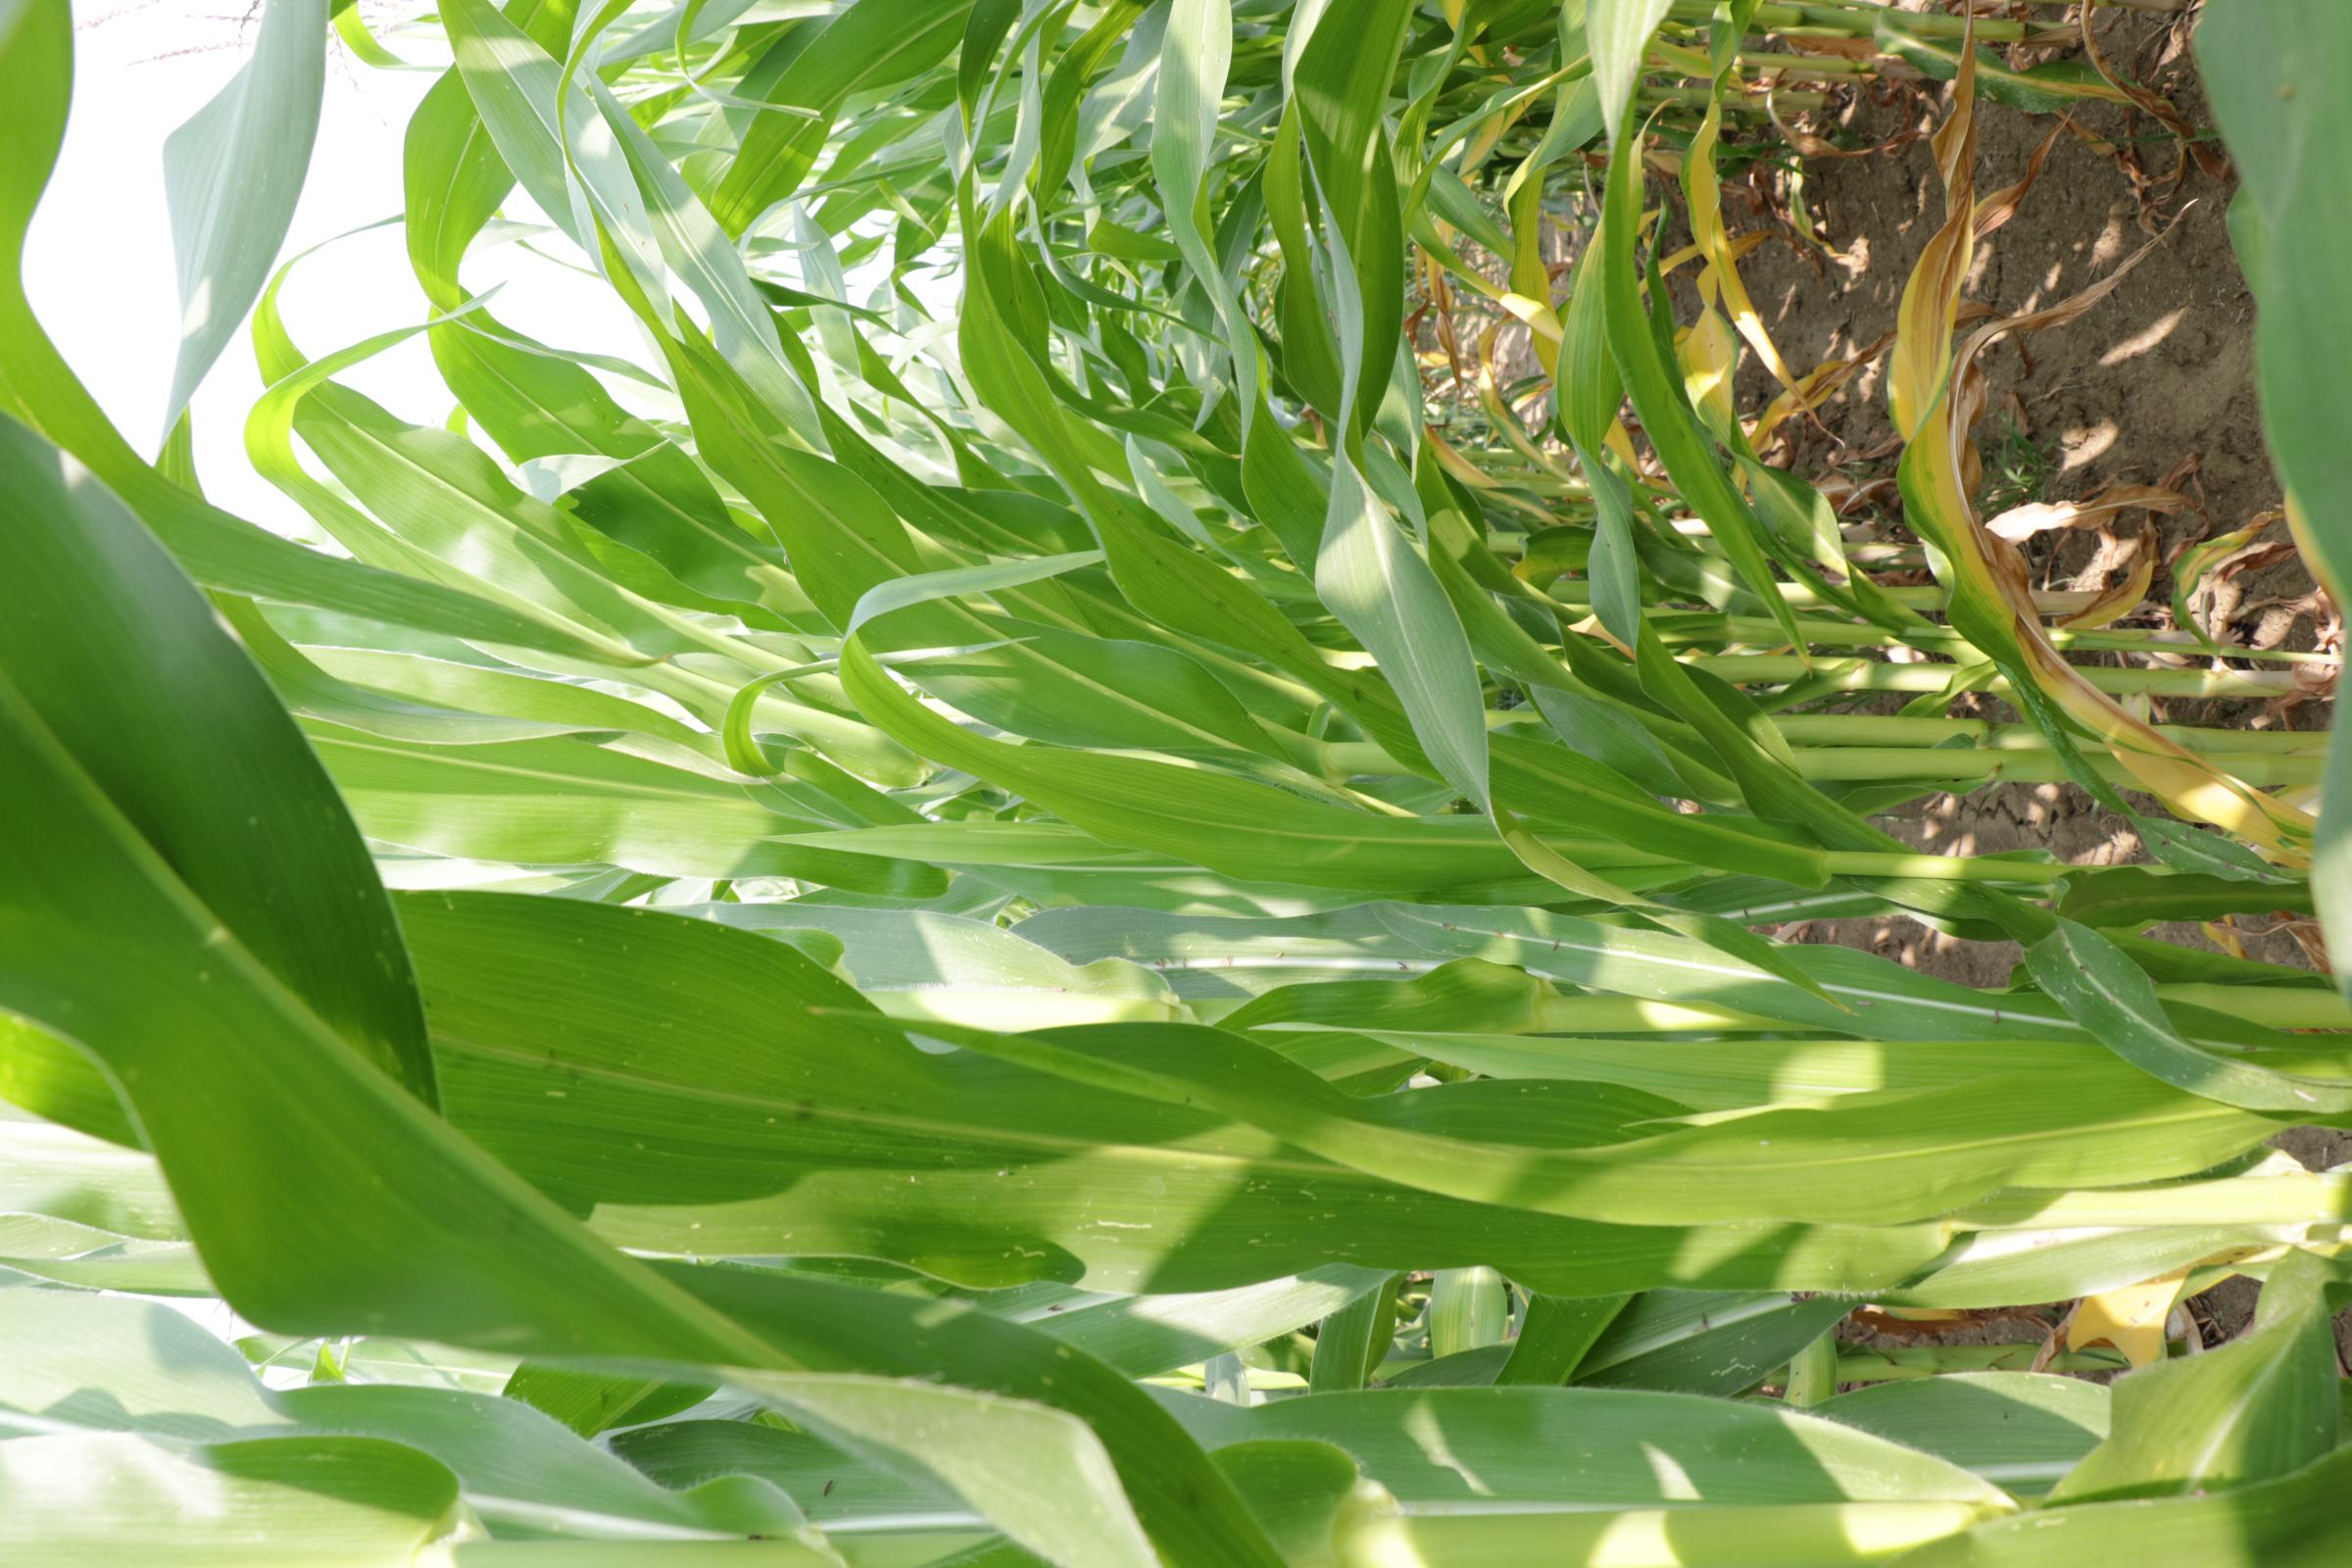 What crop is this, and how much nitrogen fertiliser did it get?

maize, reduced nitrogen fertilisation
